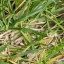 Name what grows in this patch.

grass
